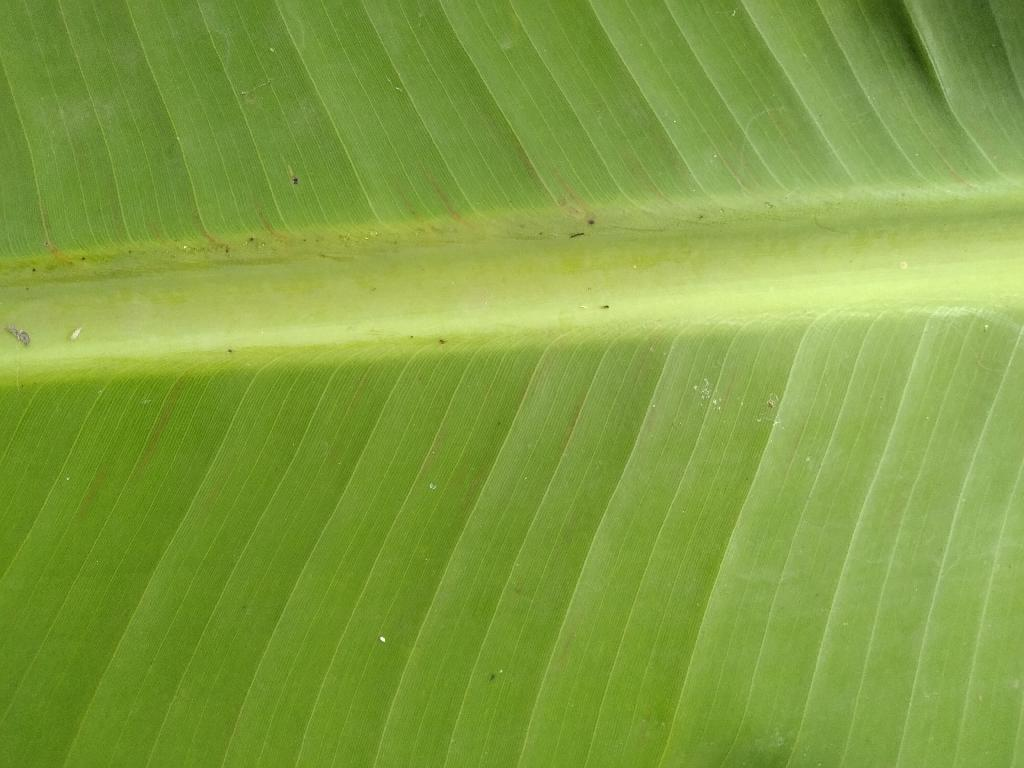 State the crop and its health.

banana, healthy
